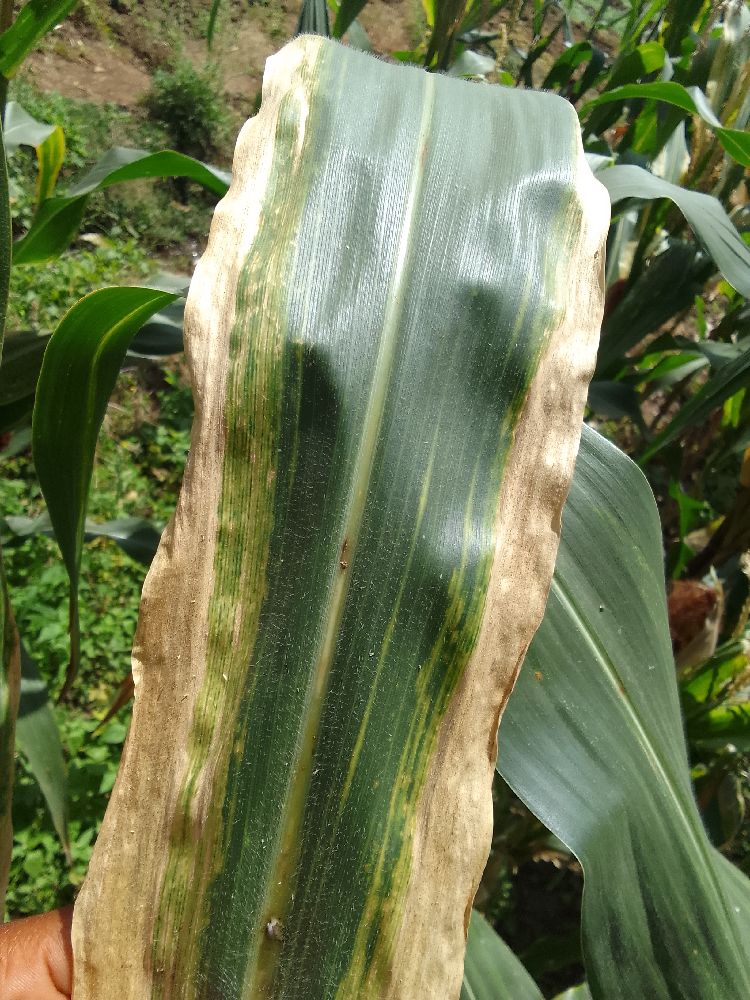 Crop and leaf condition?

maize, maize lethal necrosis
